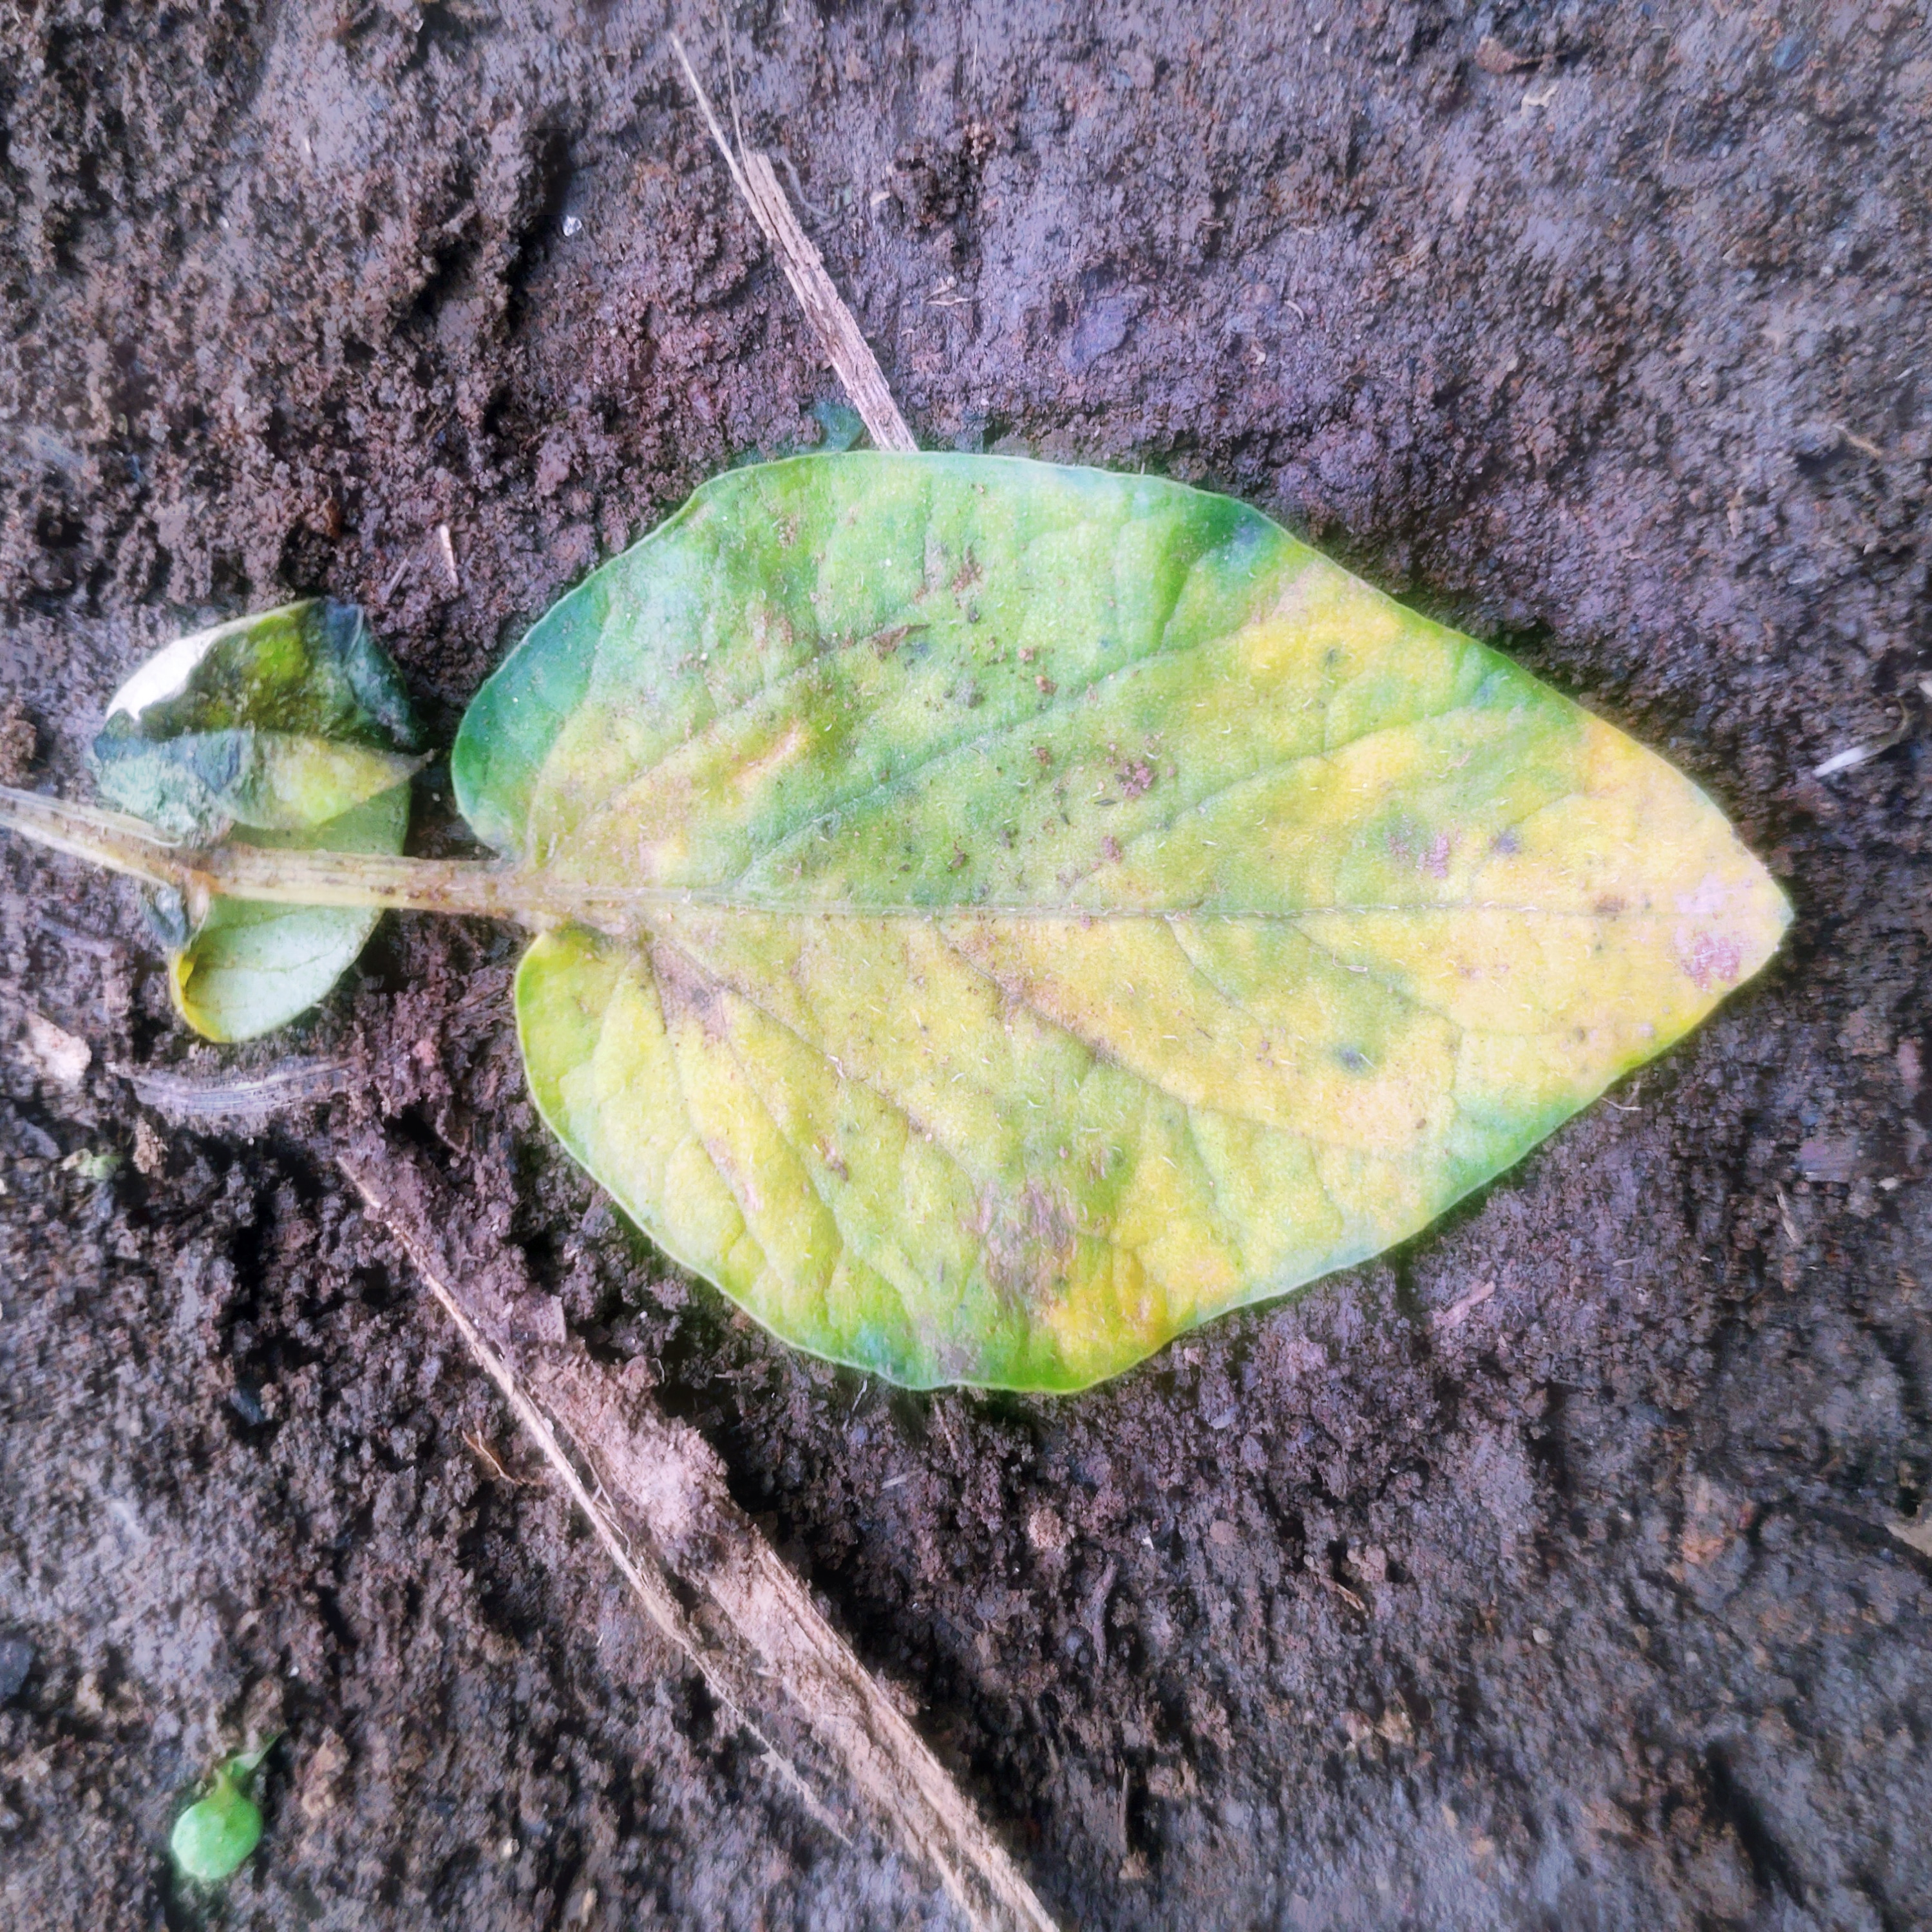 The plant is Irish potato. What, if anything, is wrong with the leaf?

late blight
